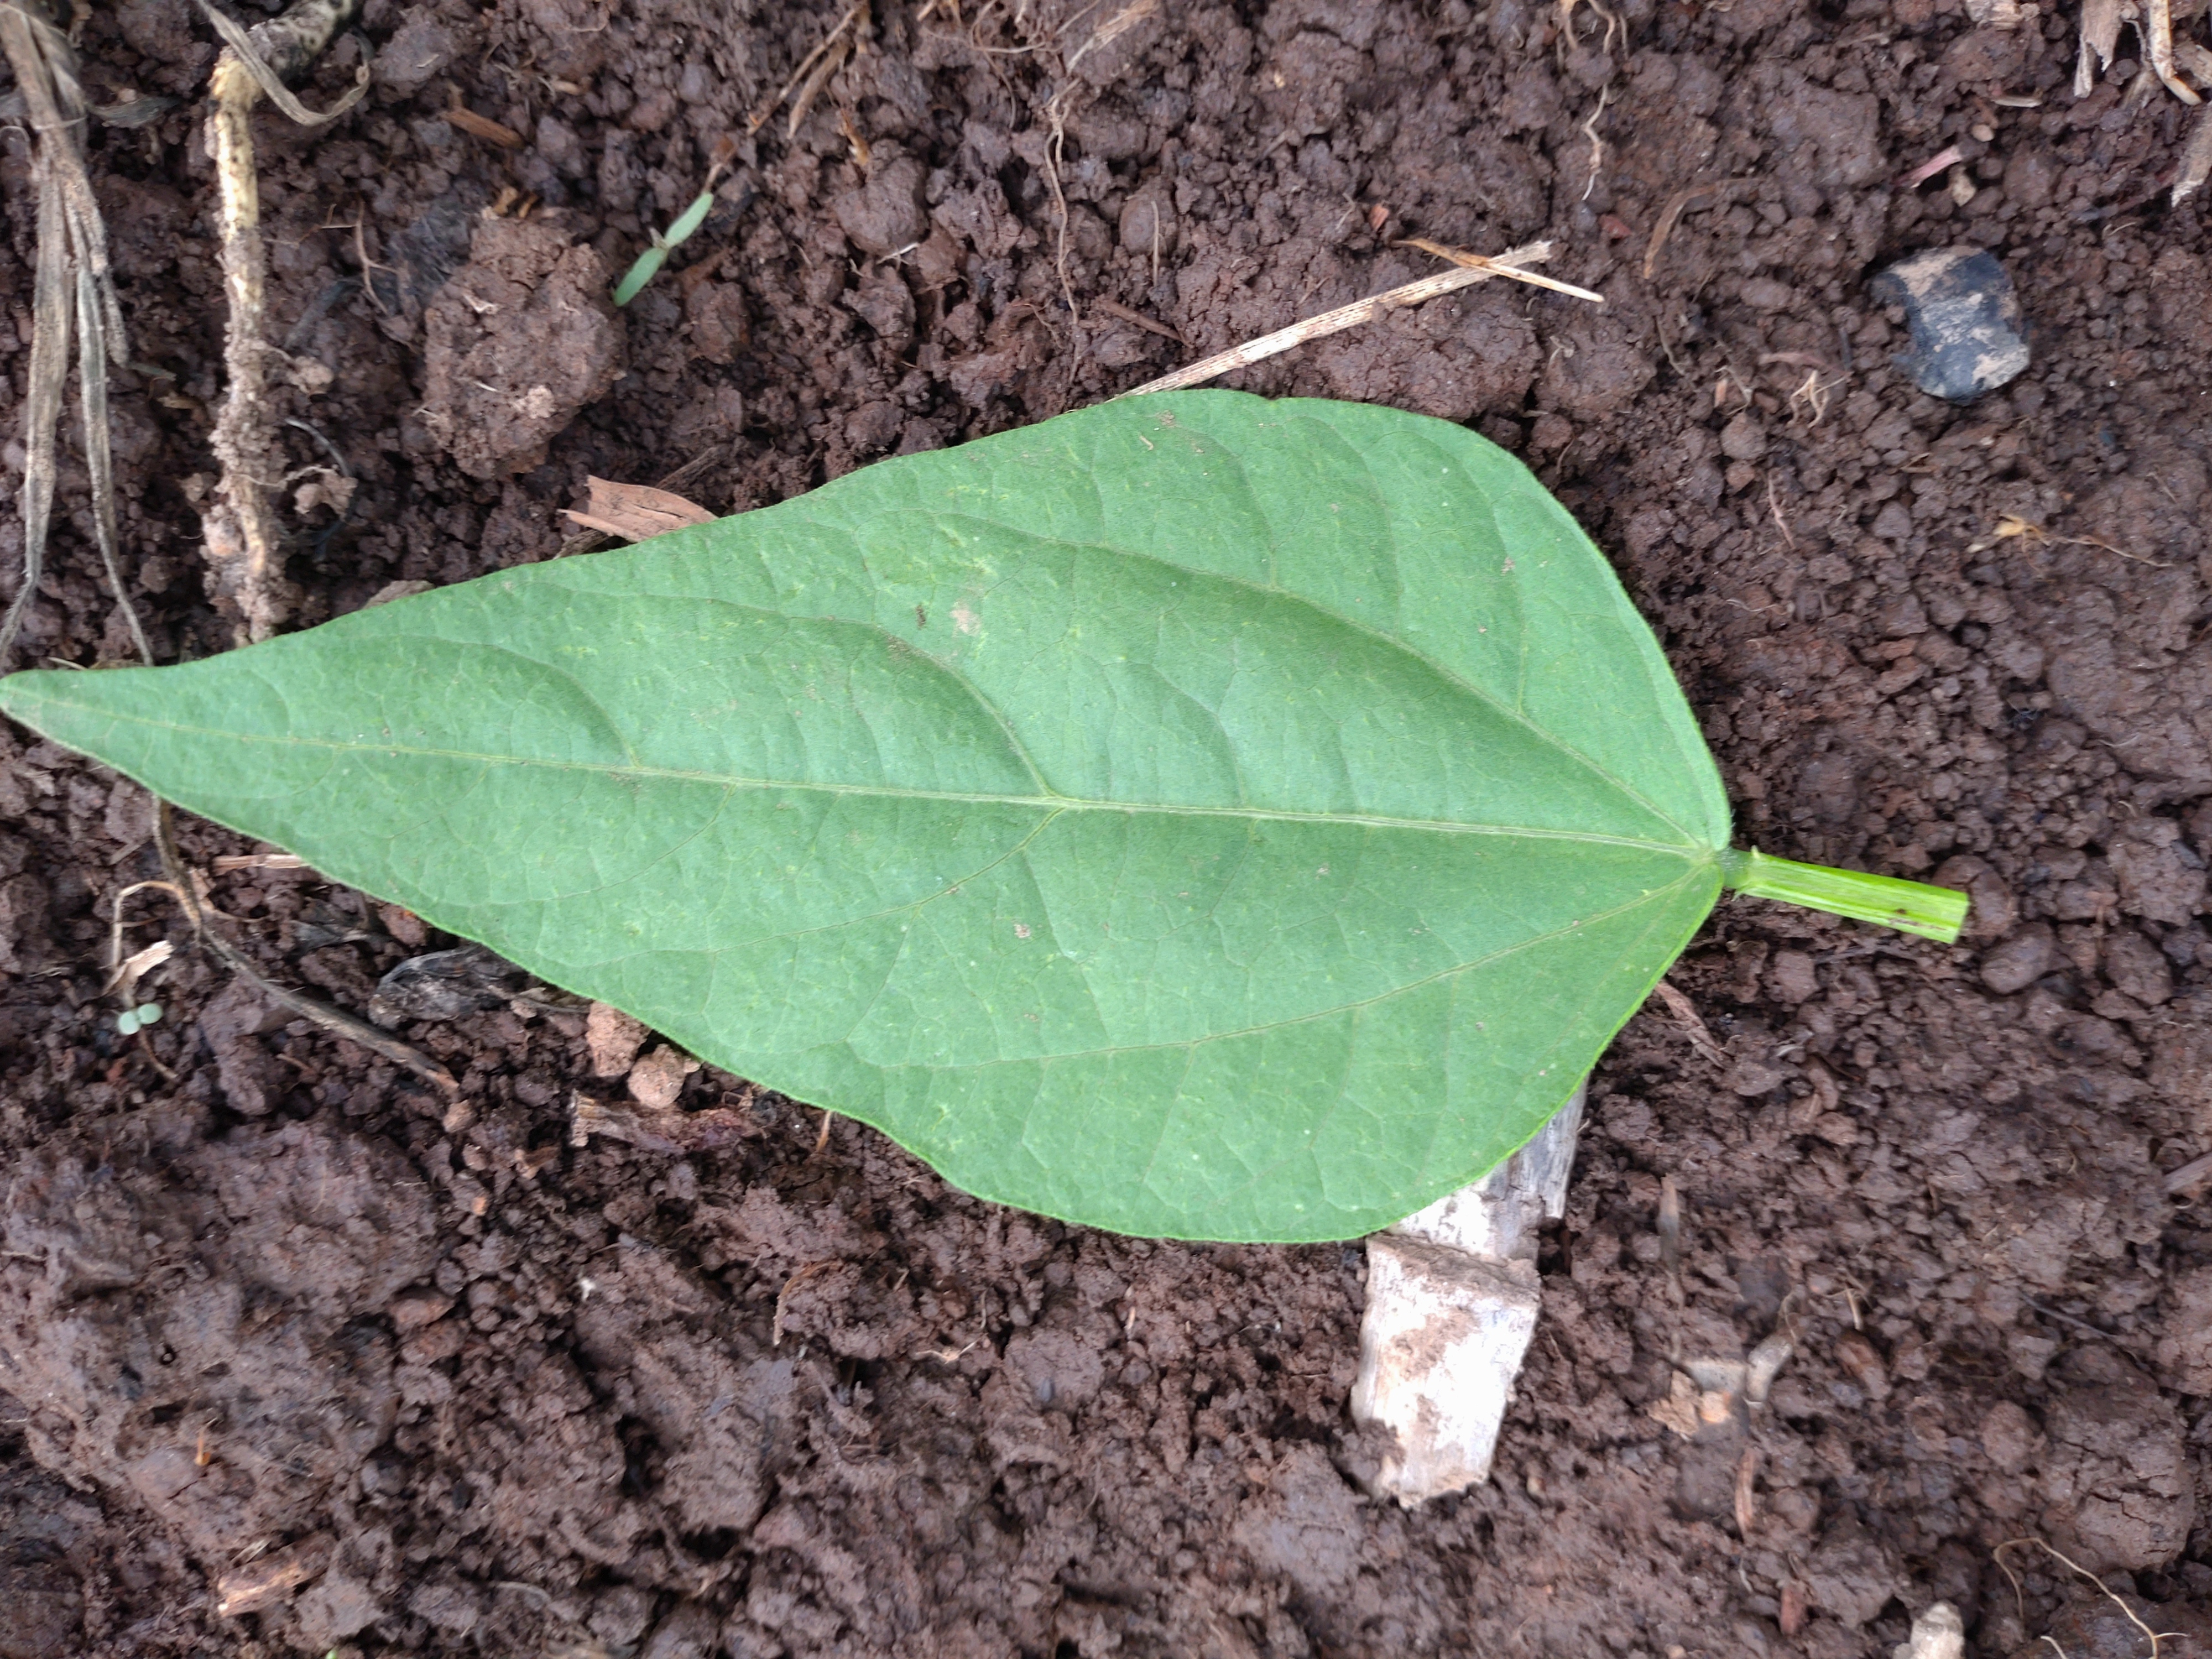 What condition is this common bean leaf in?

healthy
